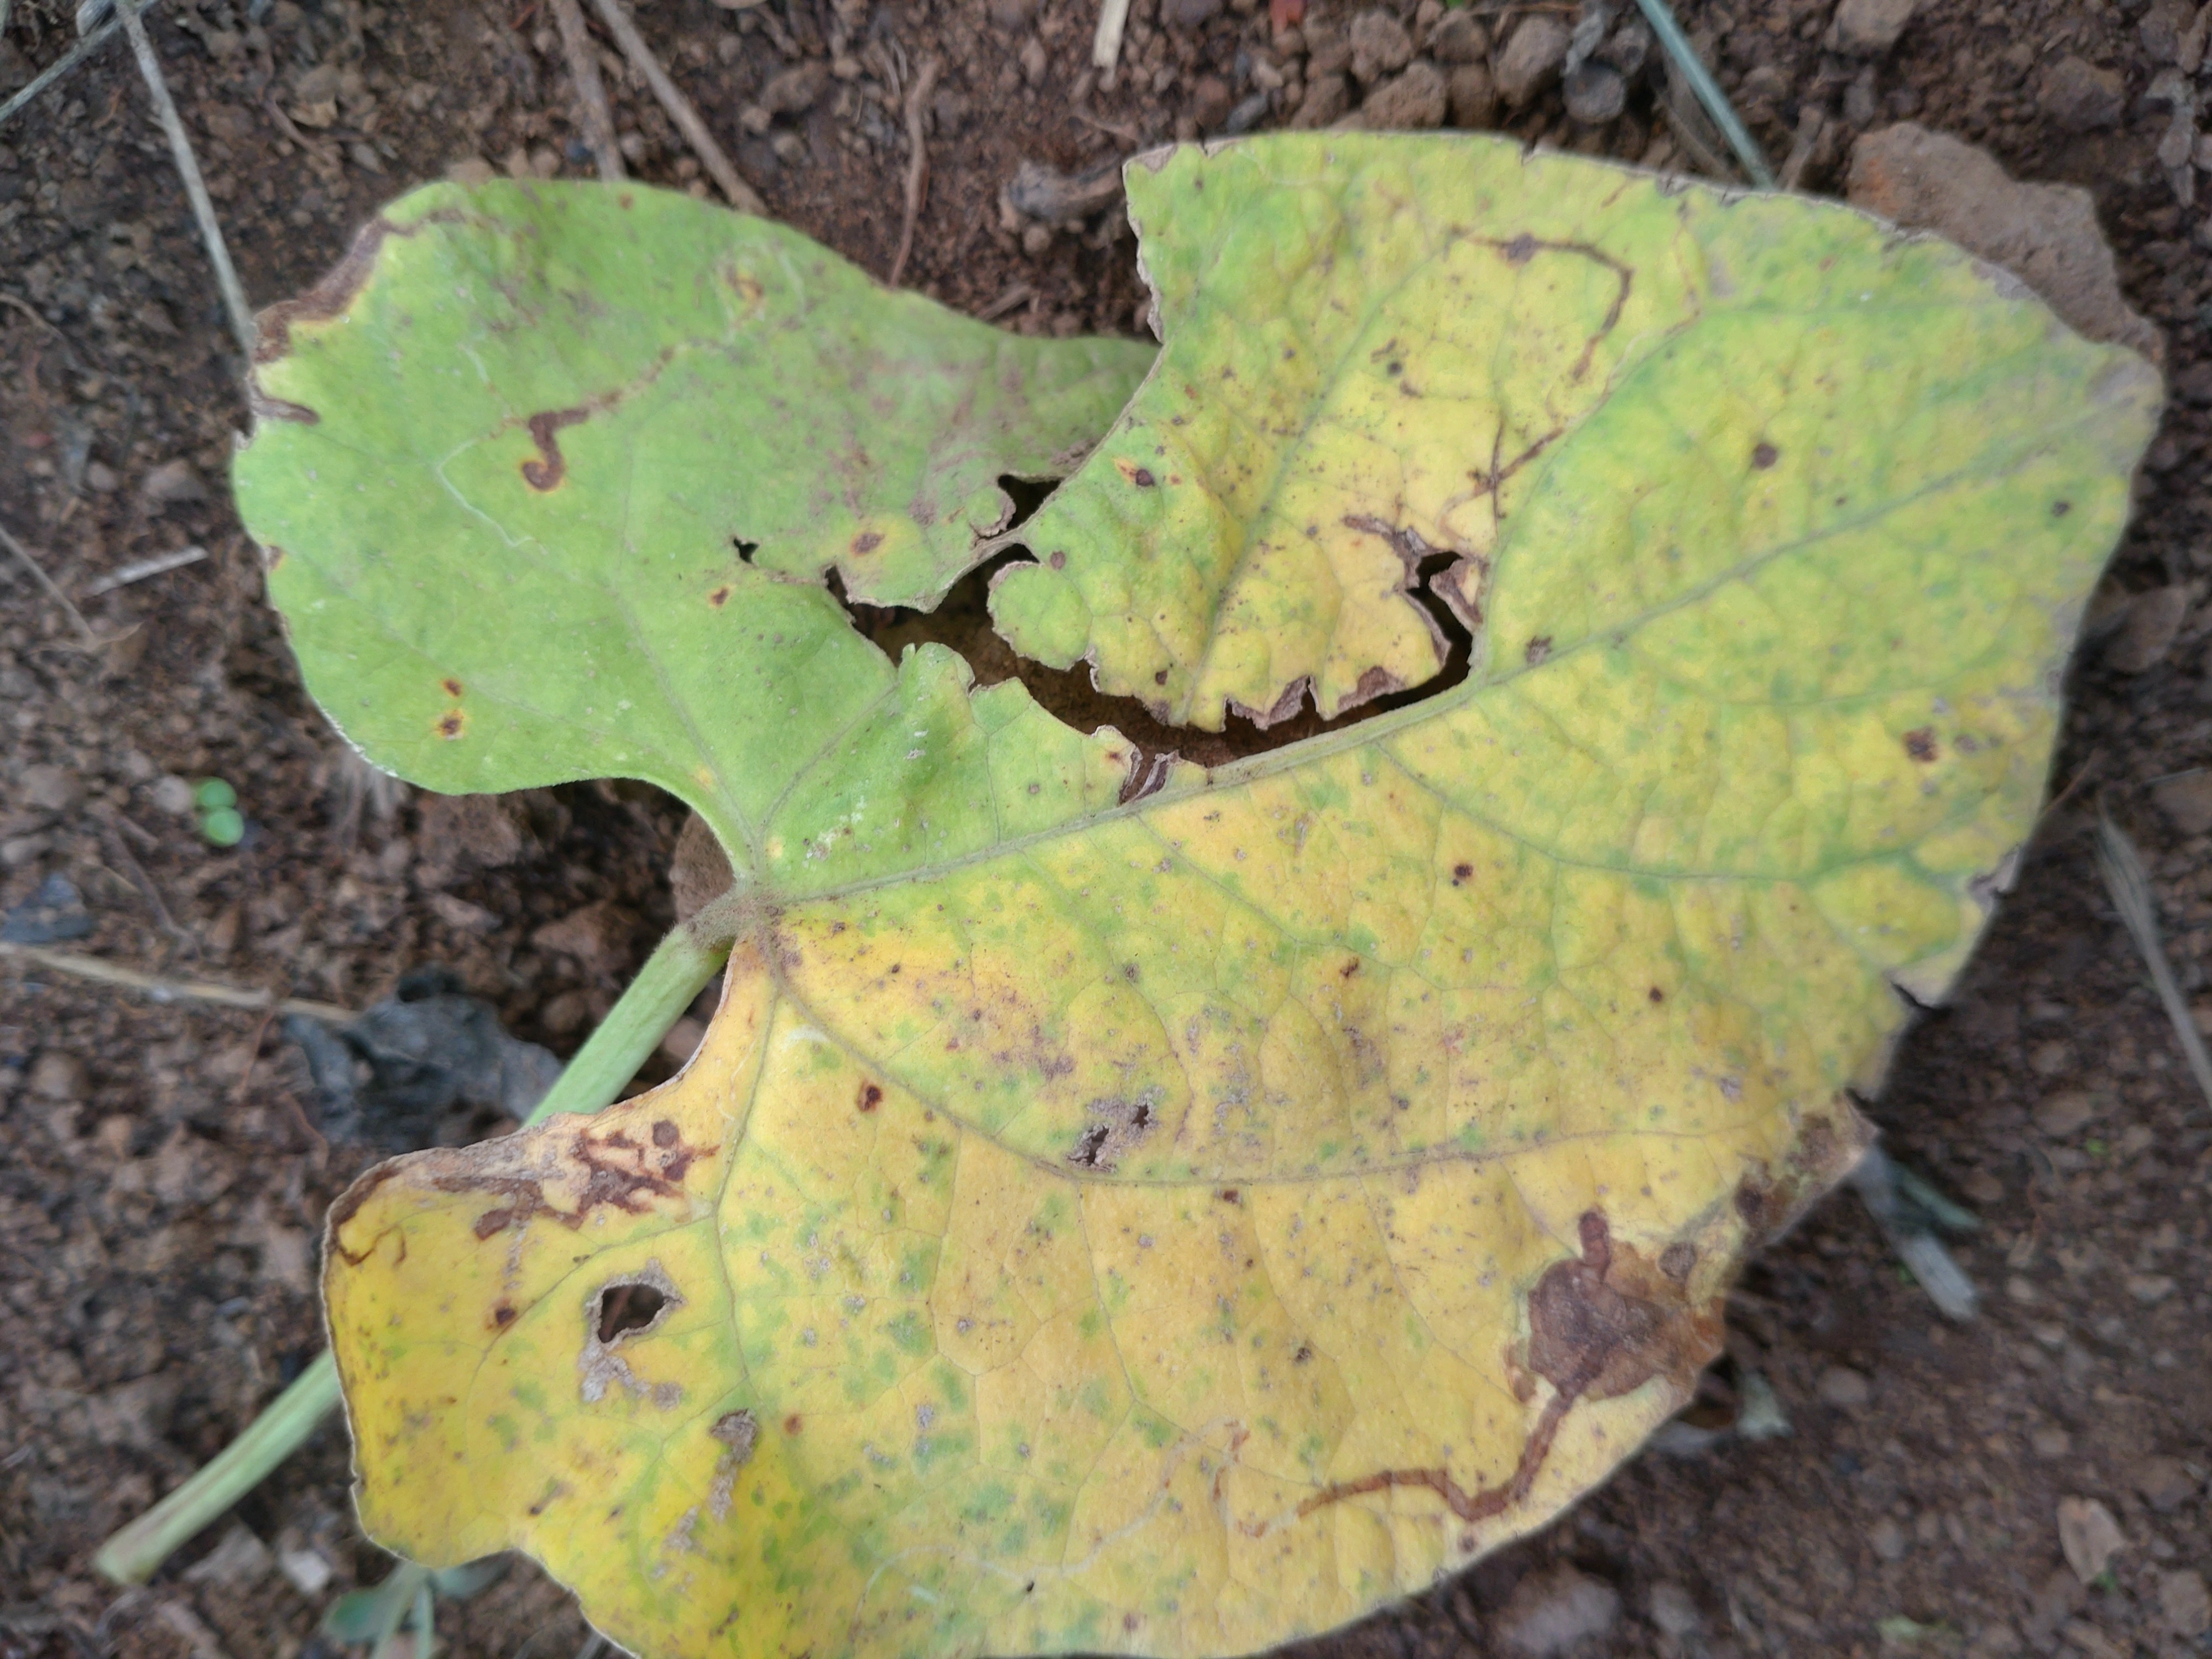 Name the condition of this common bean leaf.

rust
